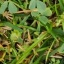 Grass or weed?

unstructured weed
